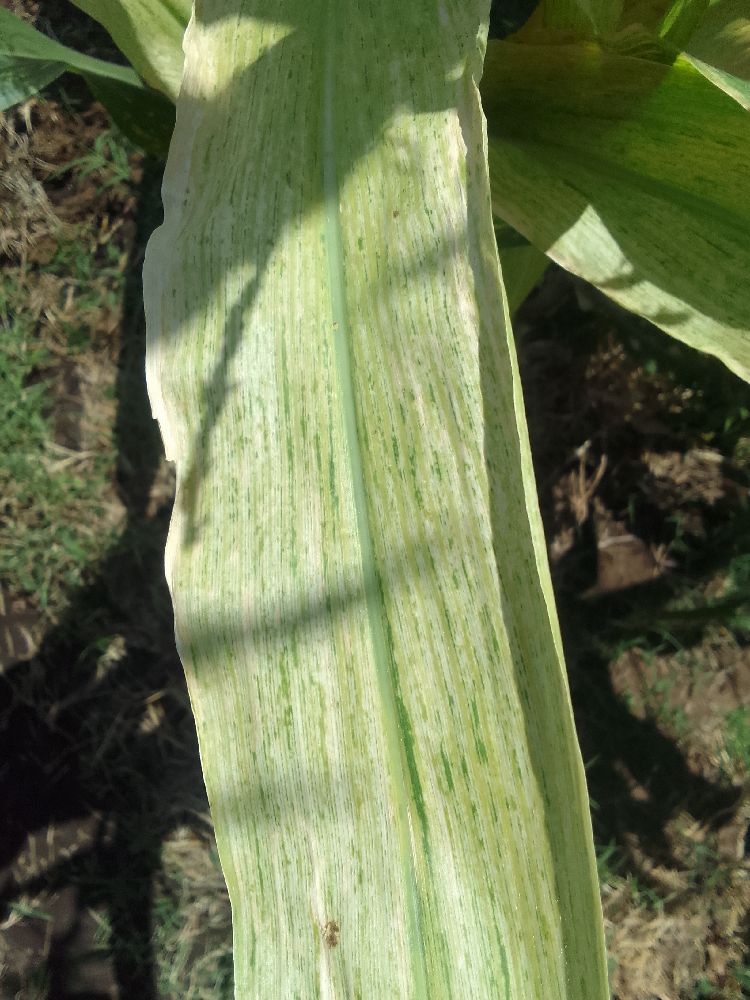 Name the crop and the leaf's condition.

maize, maize lethal necrosis
